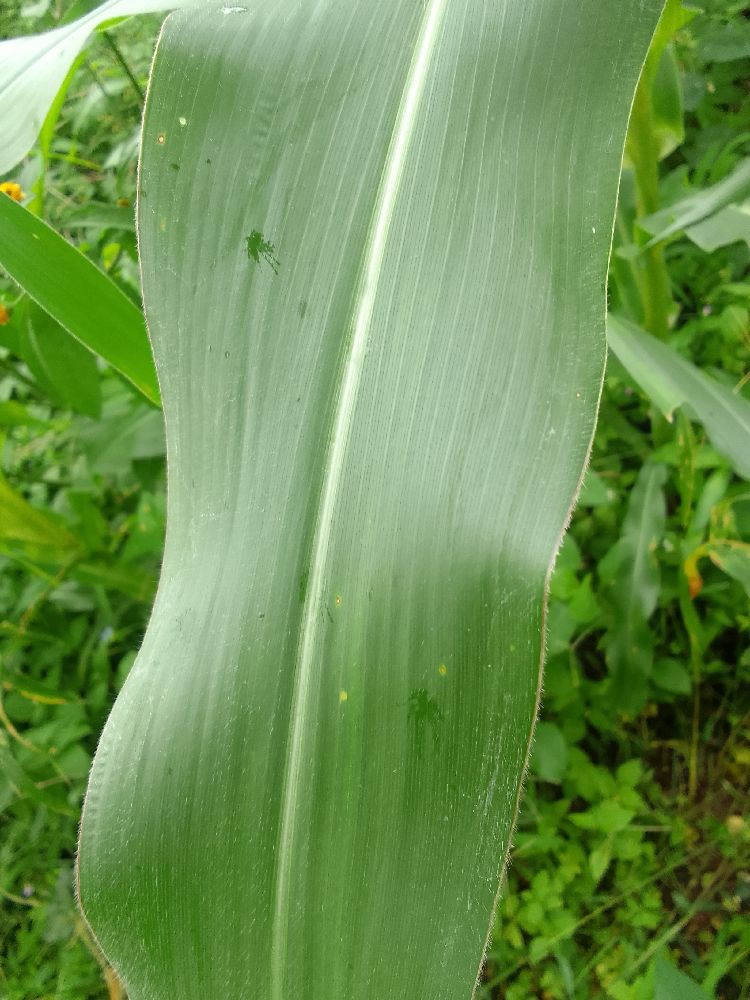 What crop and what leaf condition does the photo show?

maize, healthy
